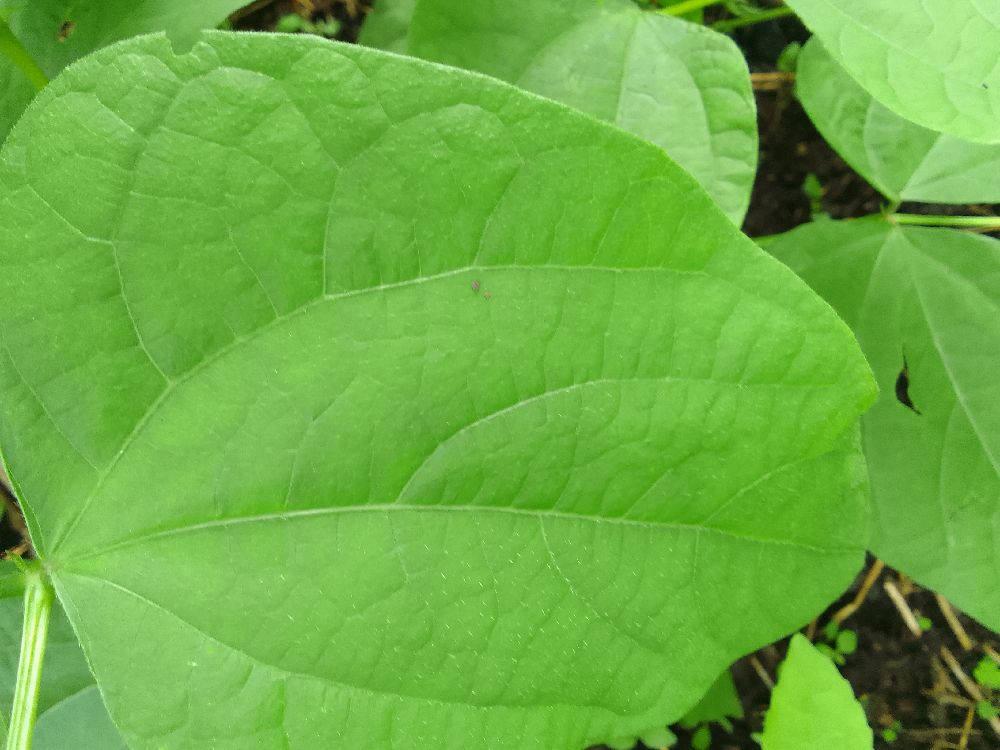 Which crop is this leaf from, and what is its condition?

common bean, healthy
